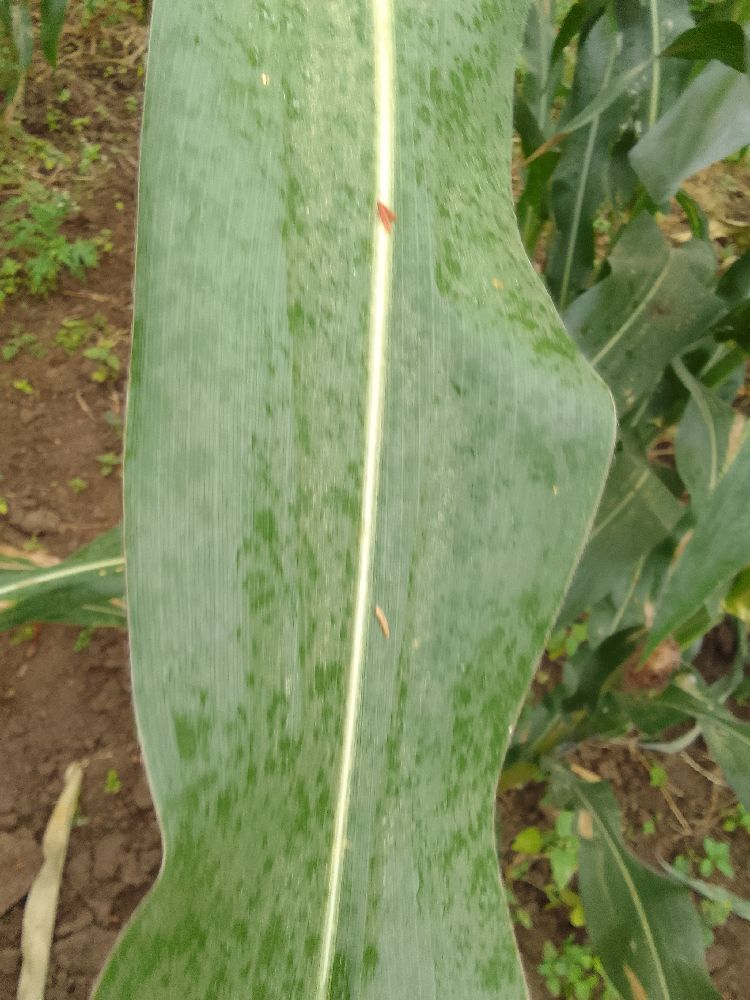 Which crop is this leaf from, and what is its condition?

maize, healthy
